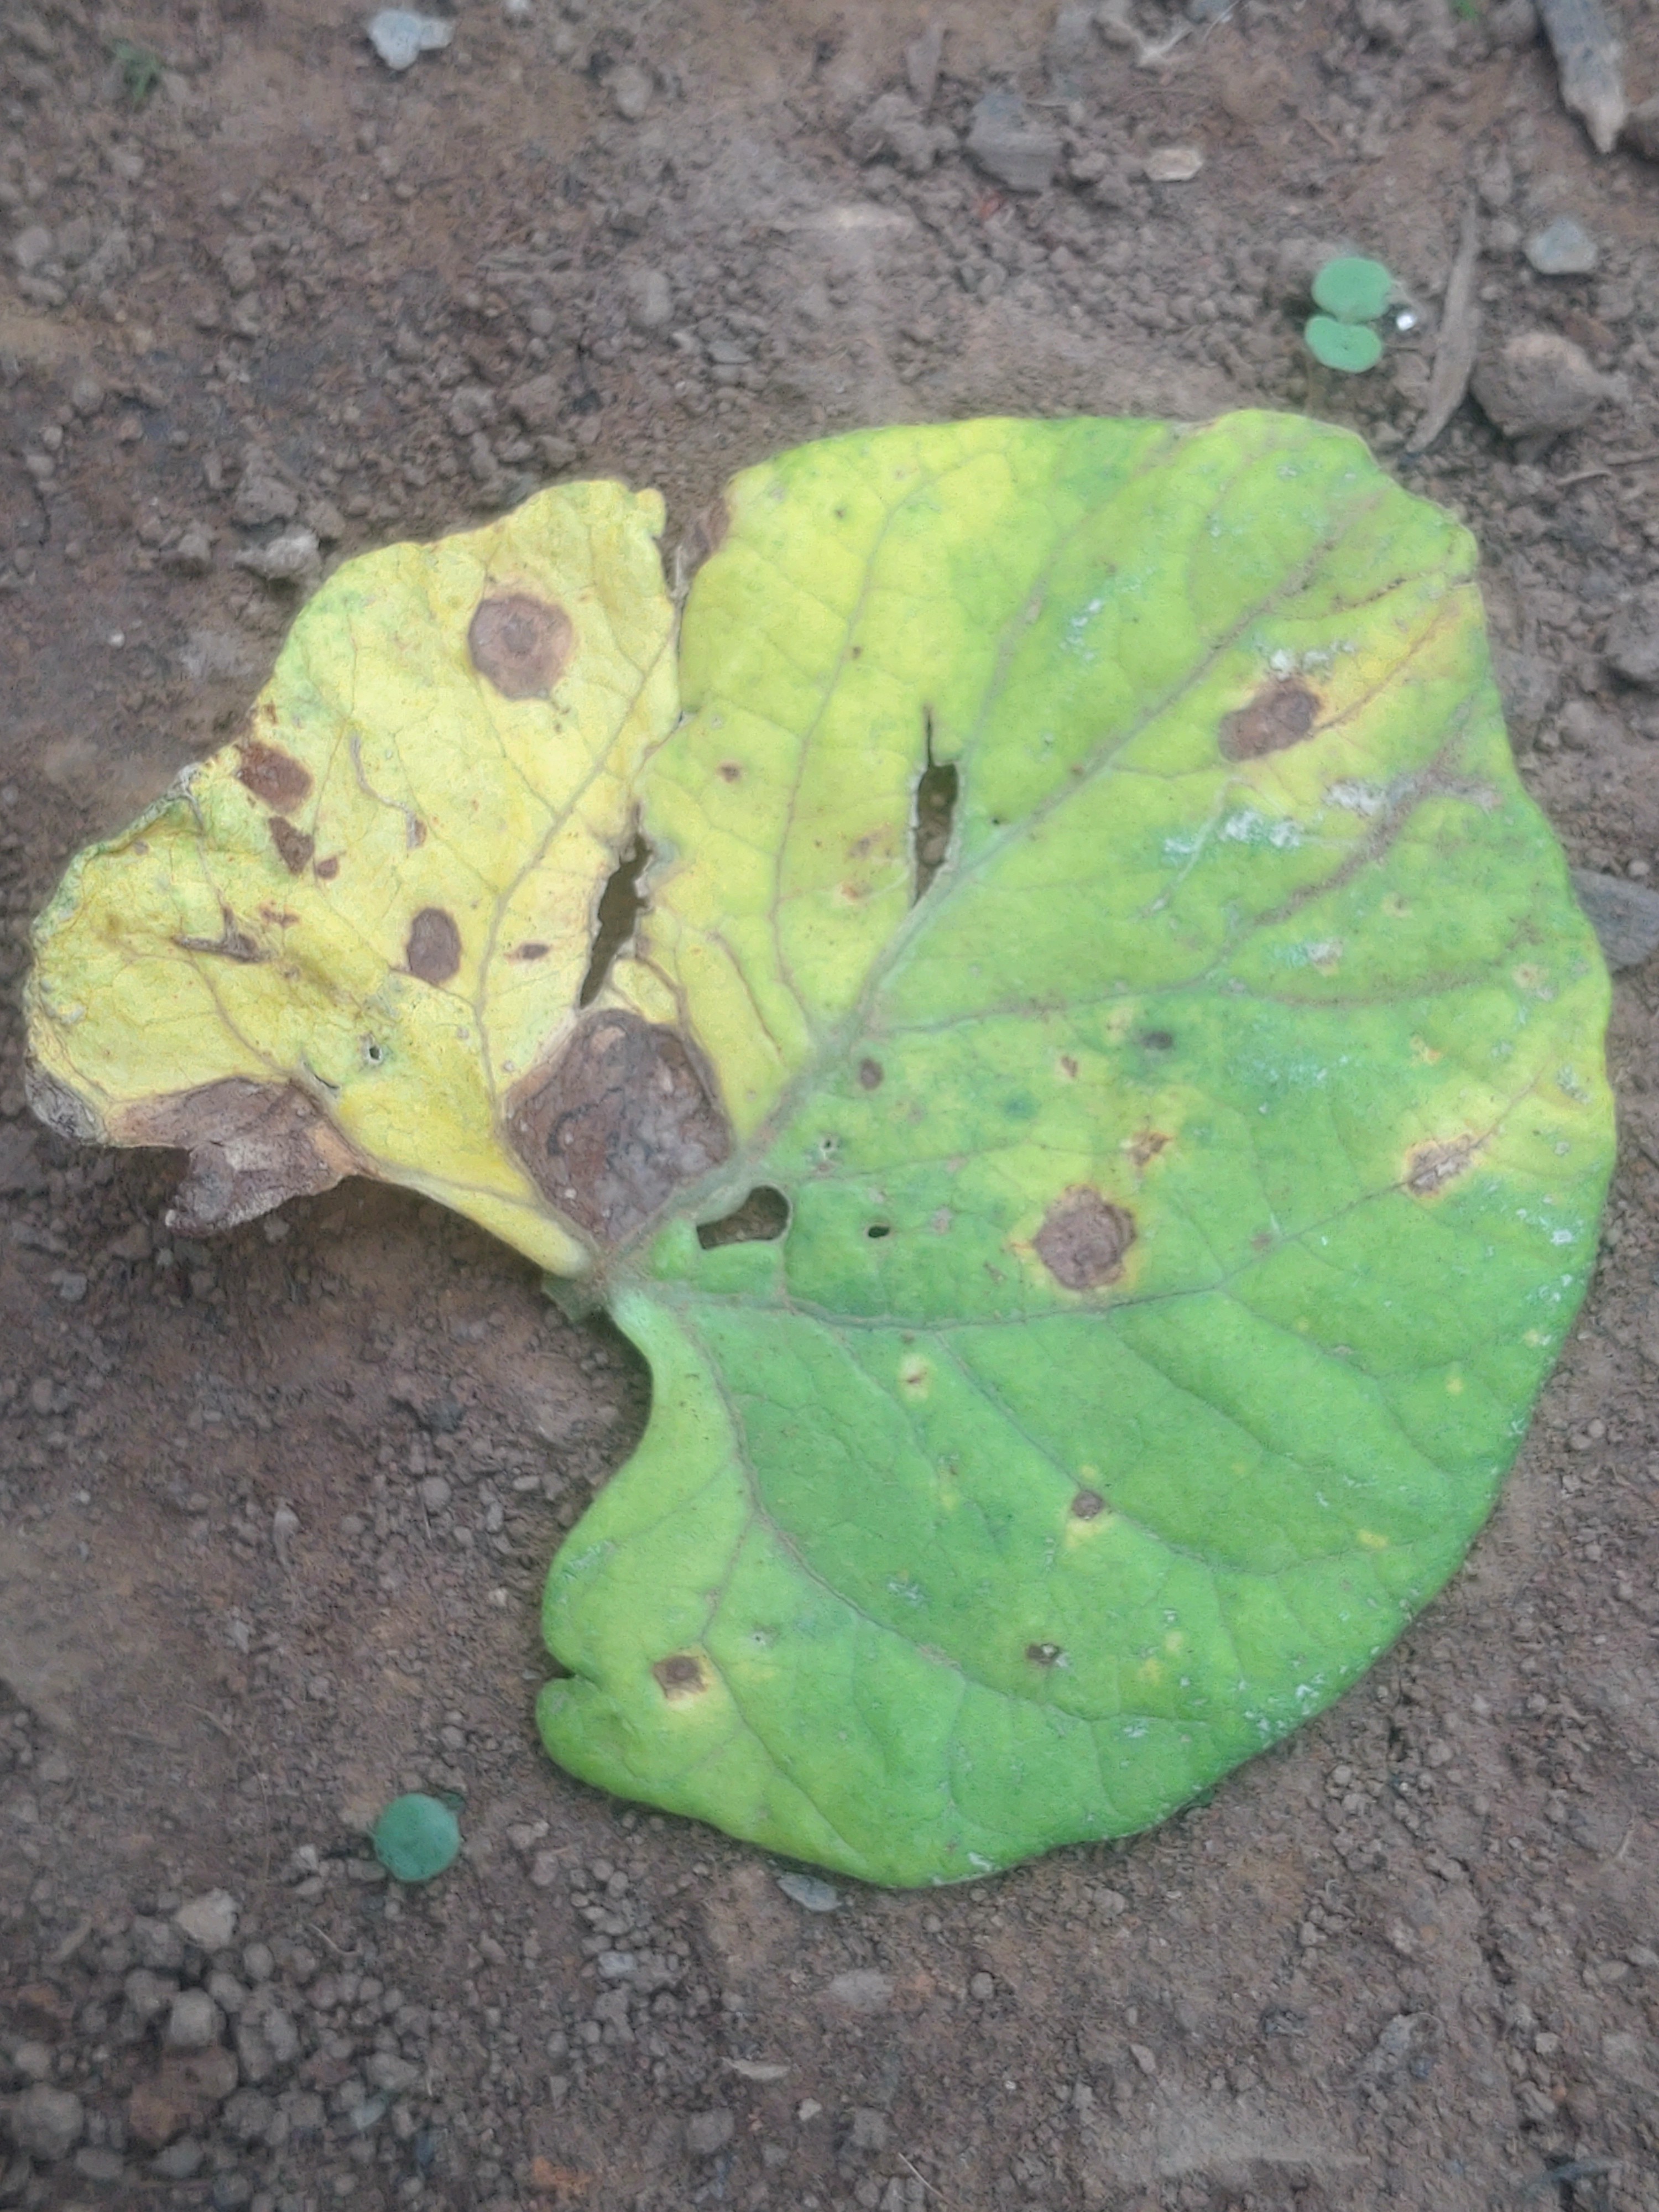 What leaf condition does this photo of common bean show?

anthracnose
